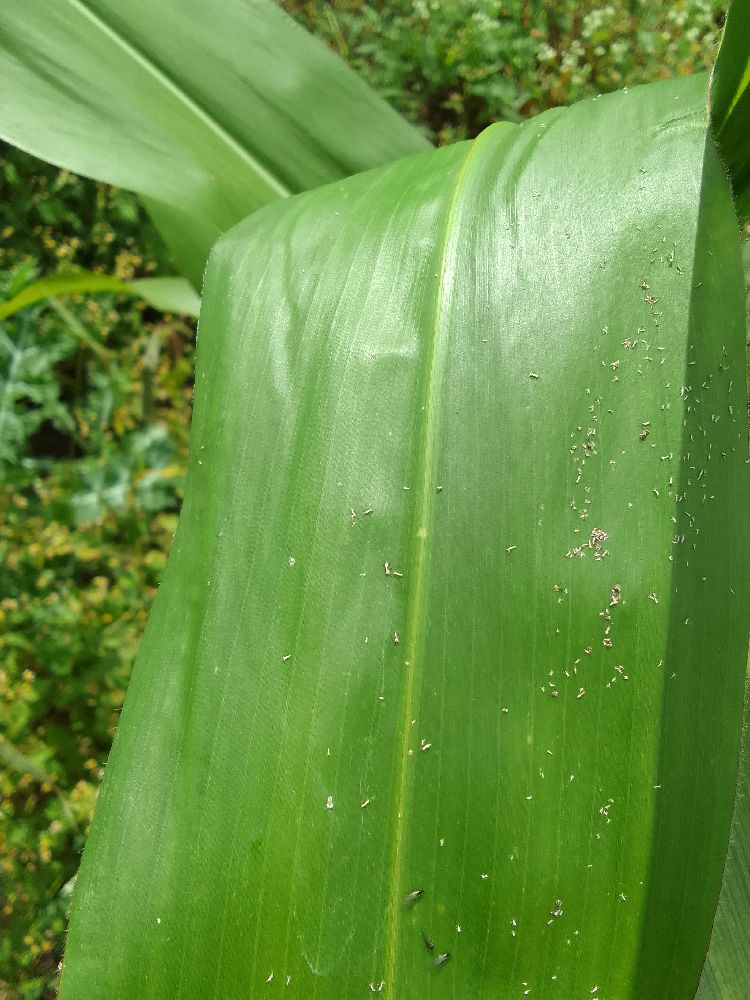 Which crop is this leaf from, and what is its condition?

maize, healthy
